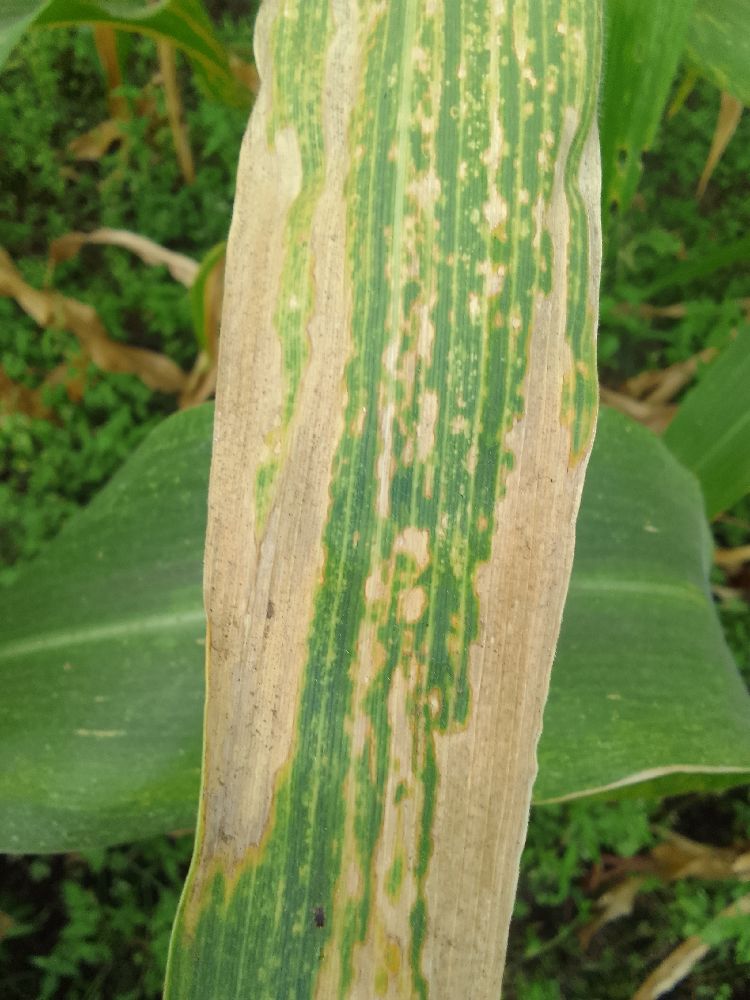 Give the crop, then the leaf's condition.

maize, maize lethal necrosis
